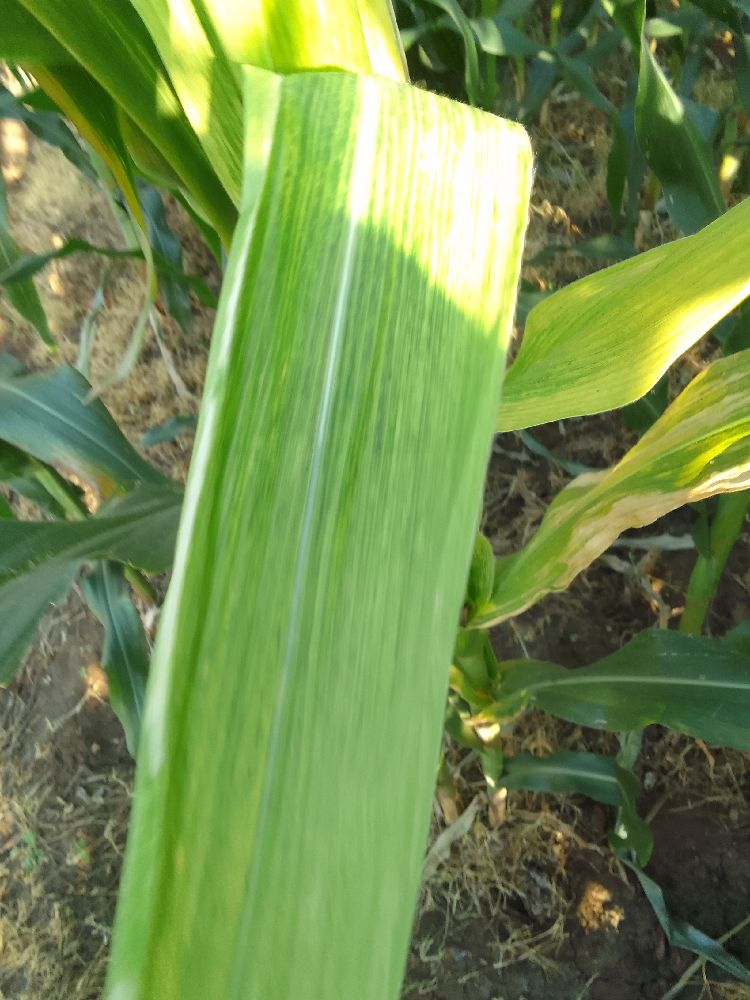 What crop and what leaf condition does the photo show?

maize, maize lethal necrosis
